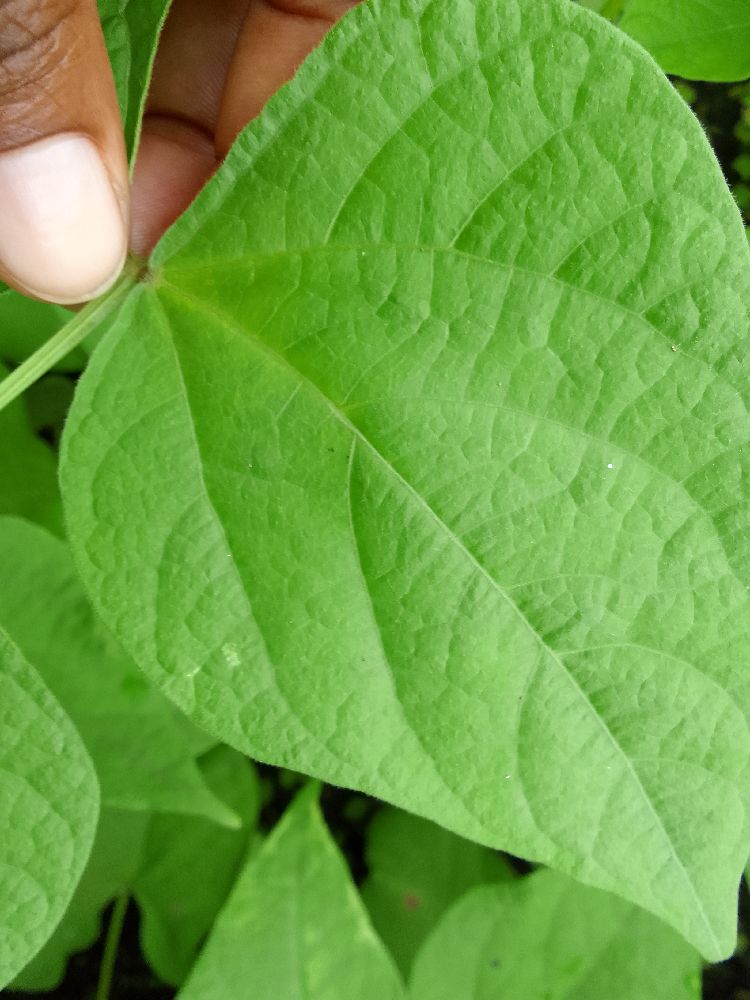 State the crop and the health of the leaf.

common bean, healthy
